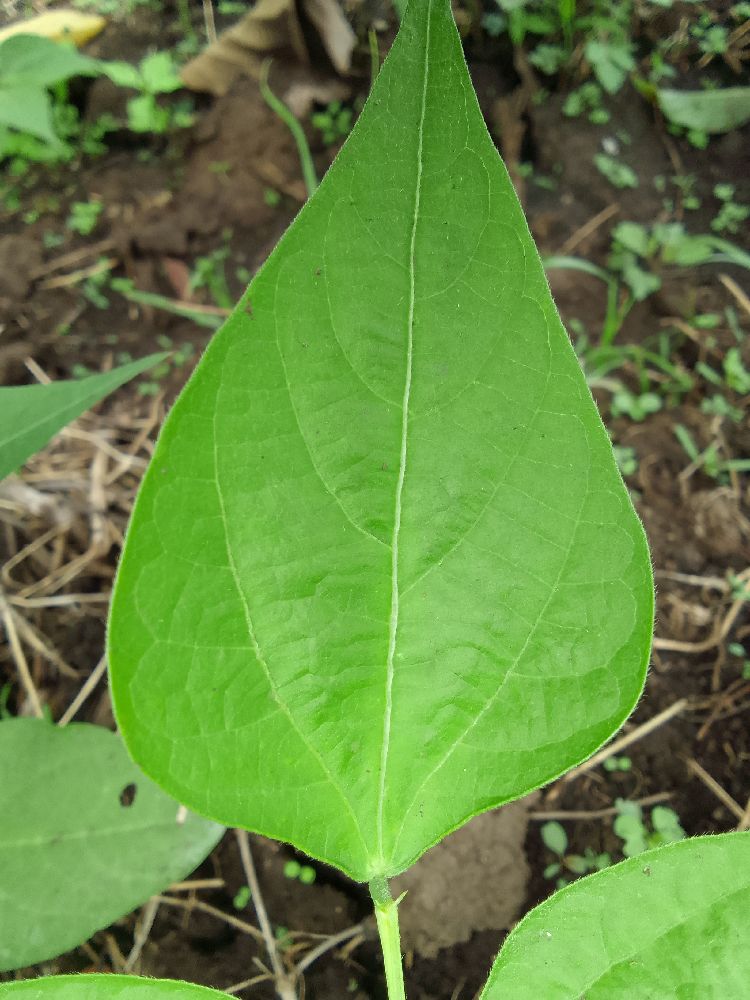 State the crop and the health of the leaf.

common bean, healthy
